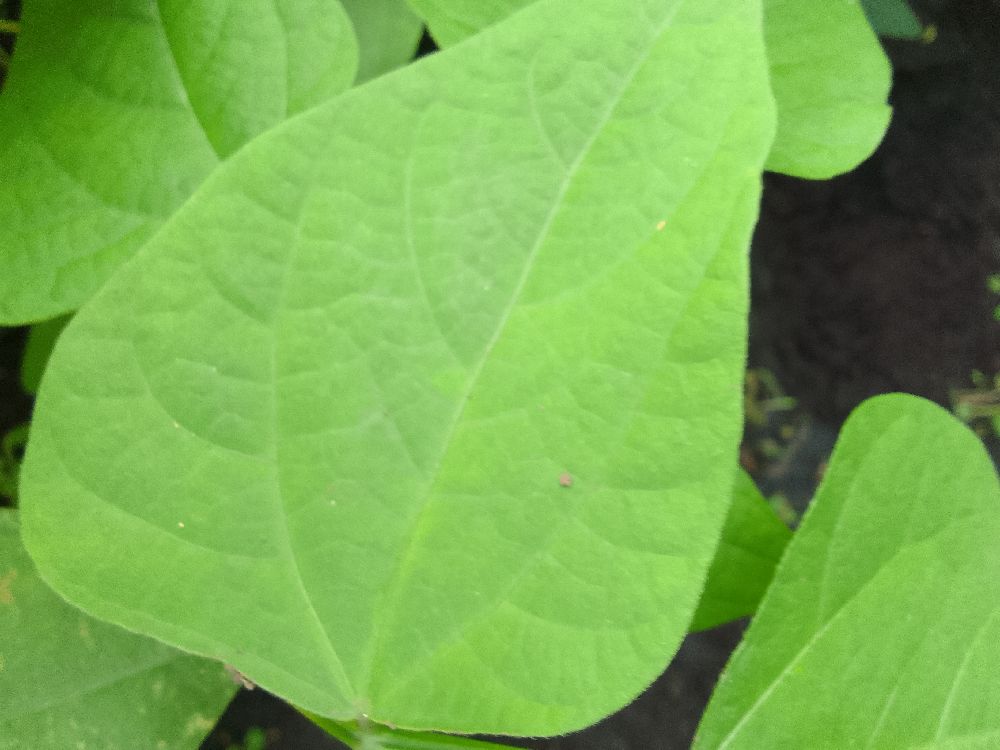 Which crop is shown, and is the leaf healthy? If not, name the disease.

common bean, healthy
